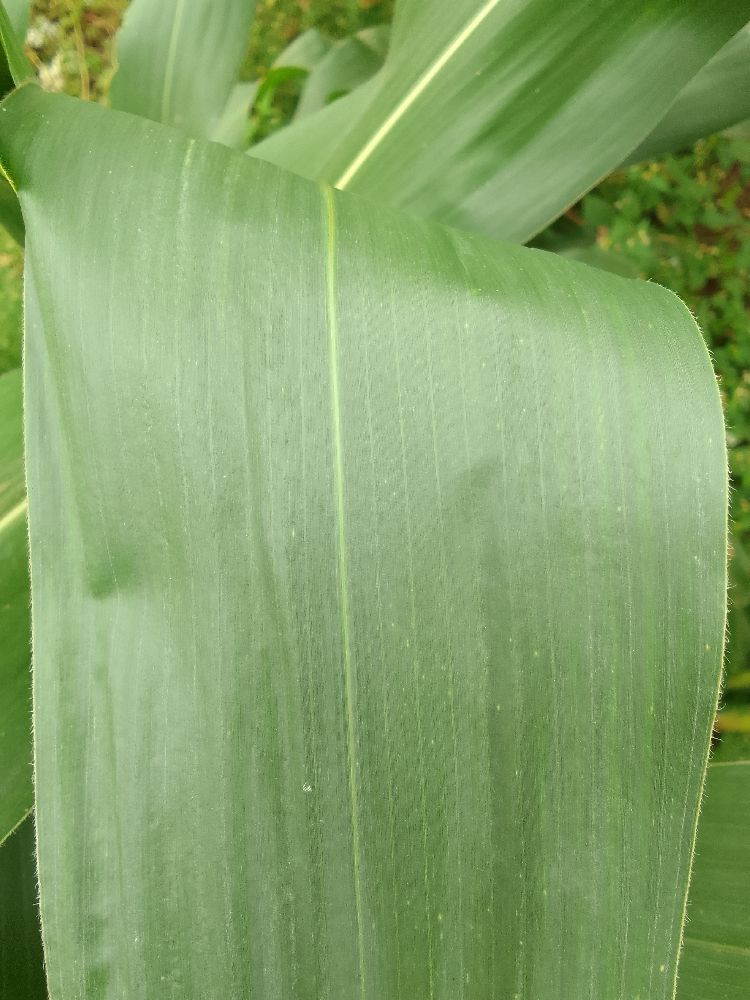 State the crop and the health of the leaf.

maize, healthy
